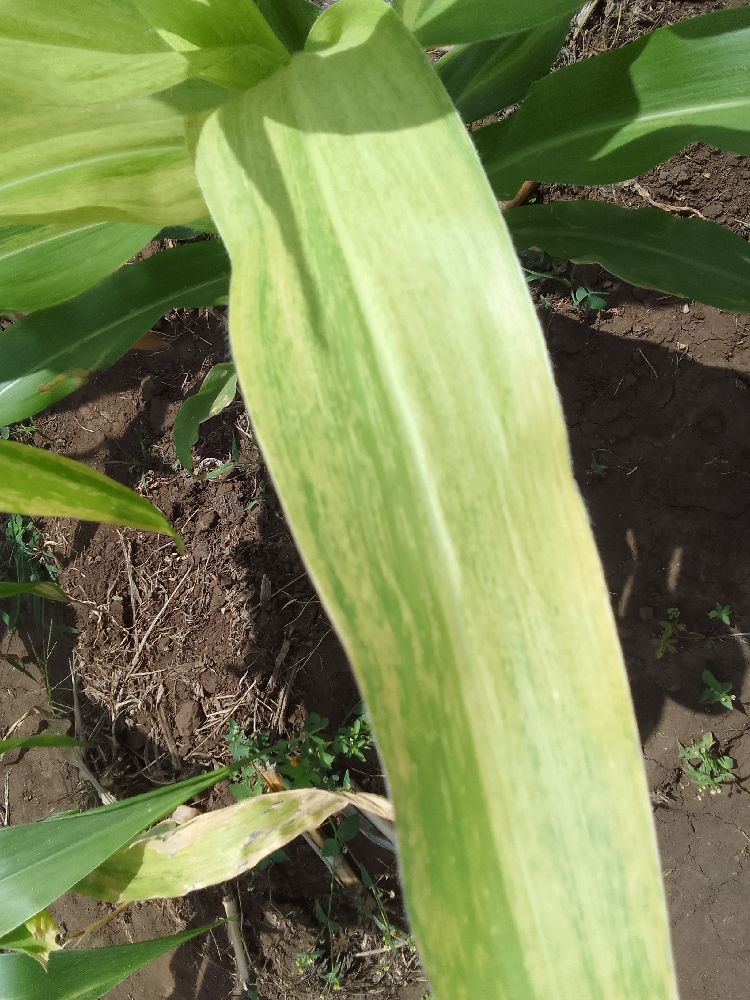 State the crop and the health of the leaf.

maize, maize lethal necrosis
